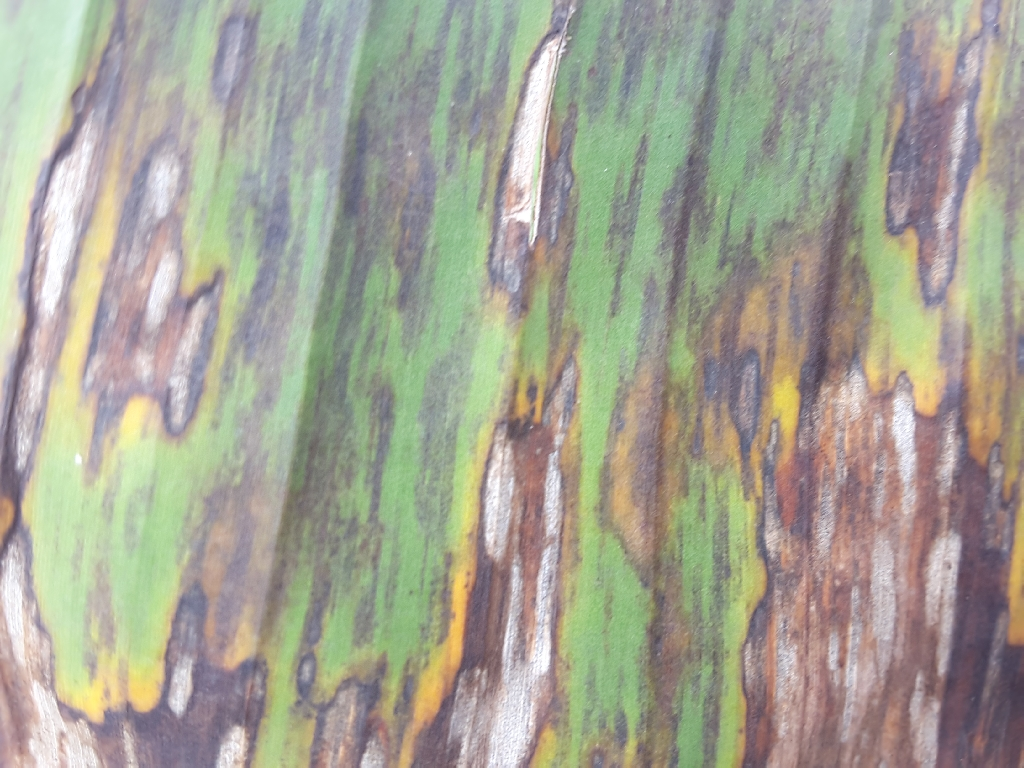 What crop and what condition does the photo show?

banana, black sigatoka
